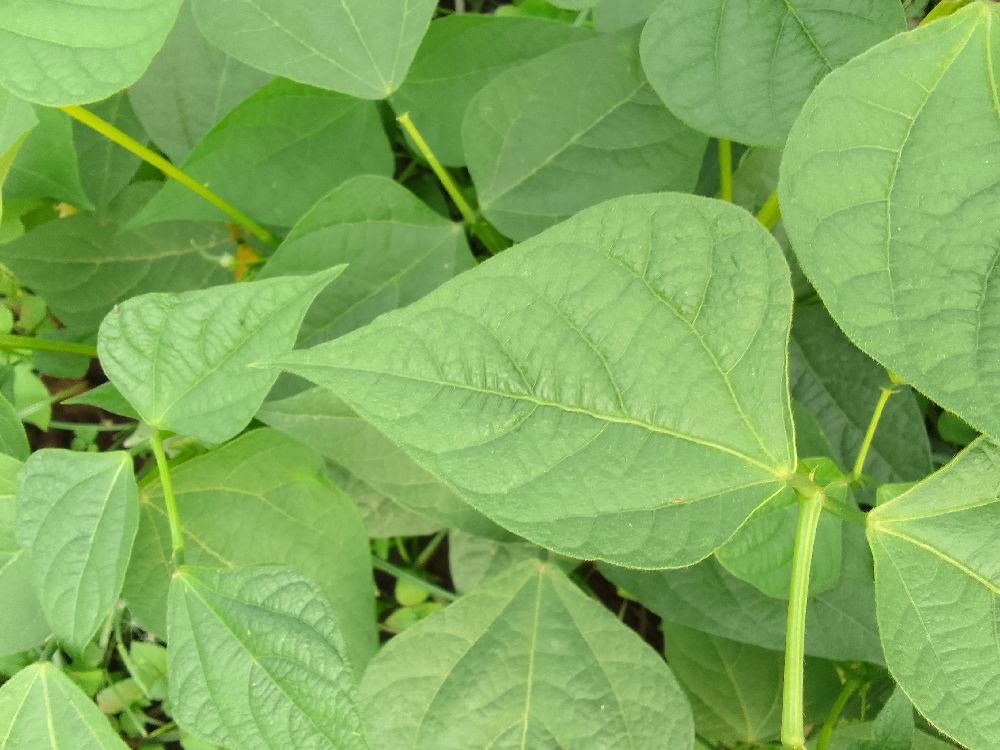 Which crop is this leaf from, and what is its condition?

common bean, healthy
